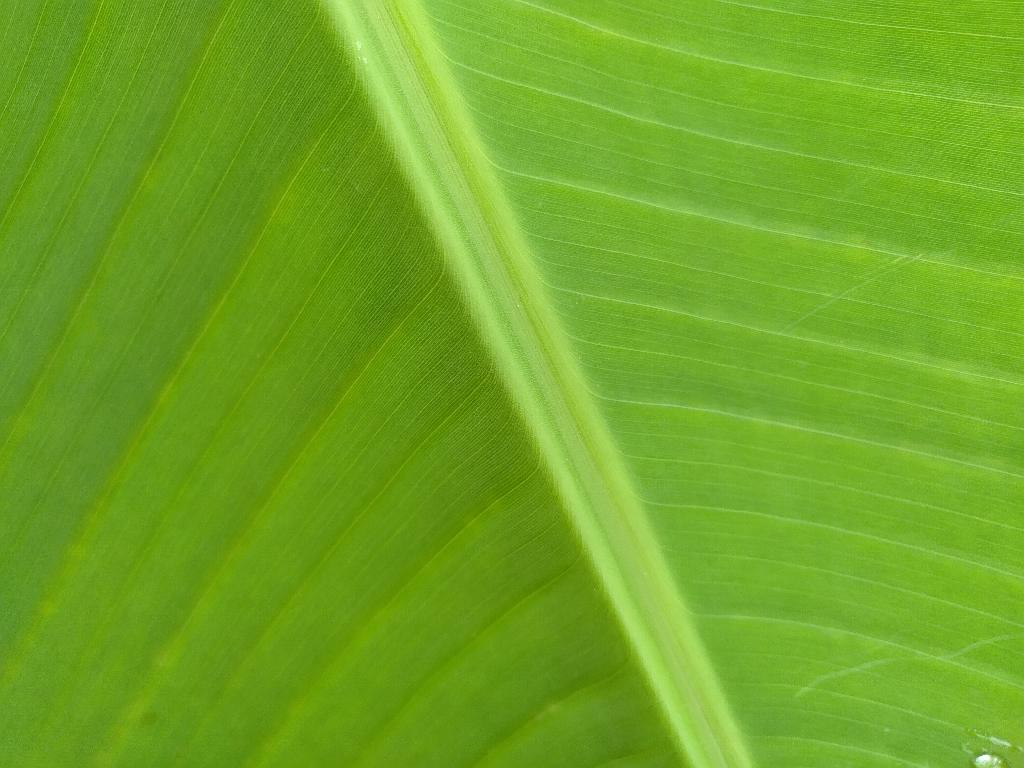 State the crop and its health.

banana, healthy
